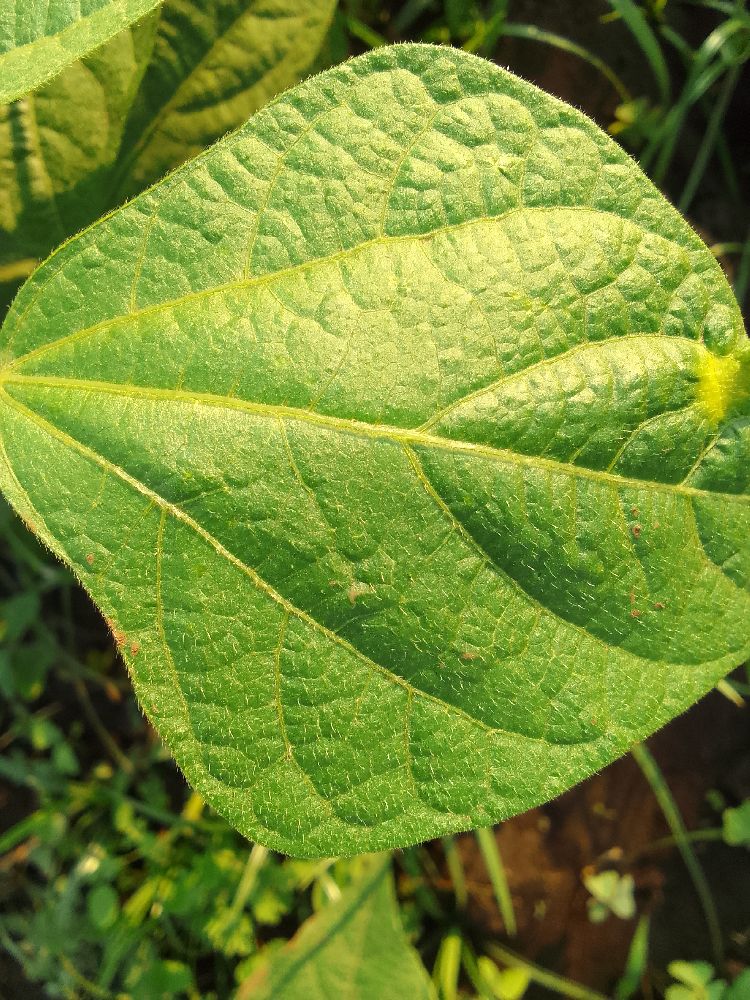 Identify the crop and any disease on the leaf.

common bean, healthy
